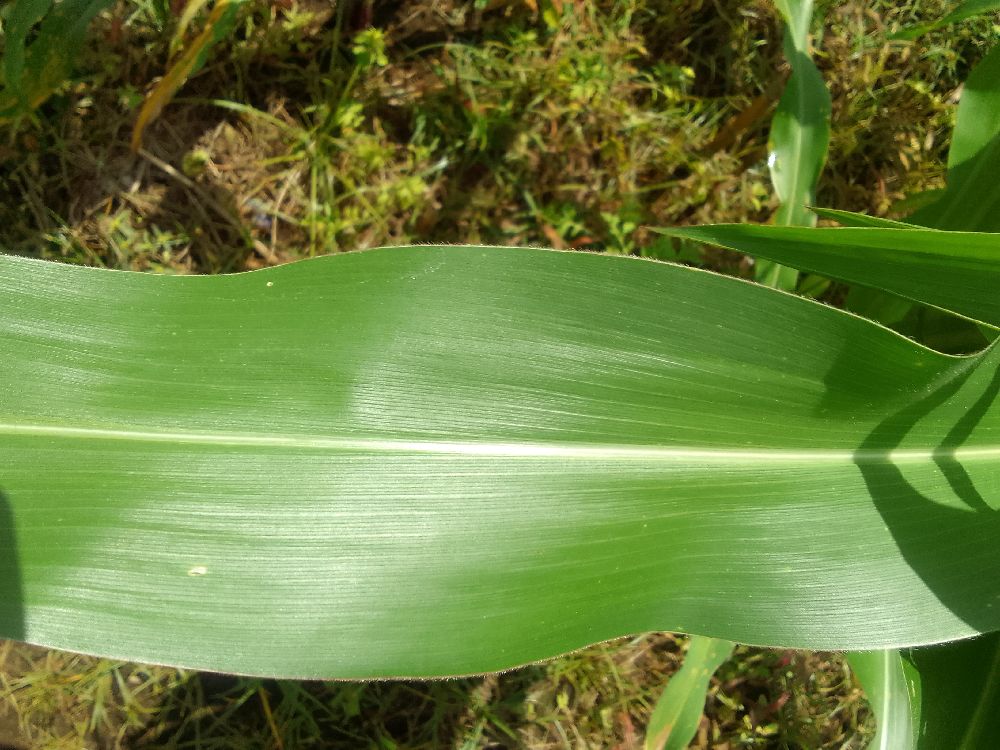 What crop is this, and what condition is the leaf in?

maize, healthy
